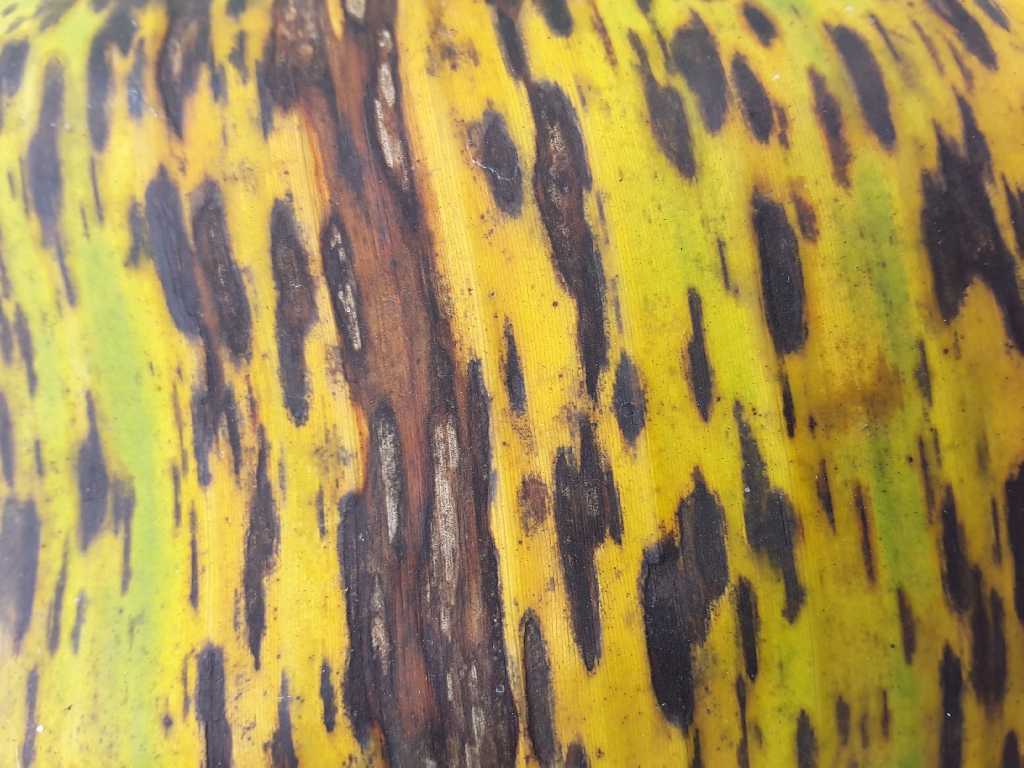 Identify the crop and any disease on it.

banana, black sigatoka
